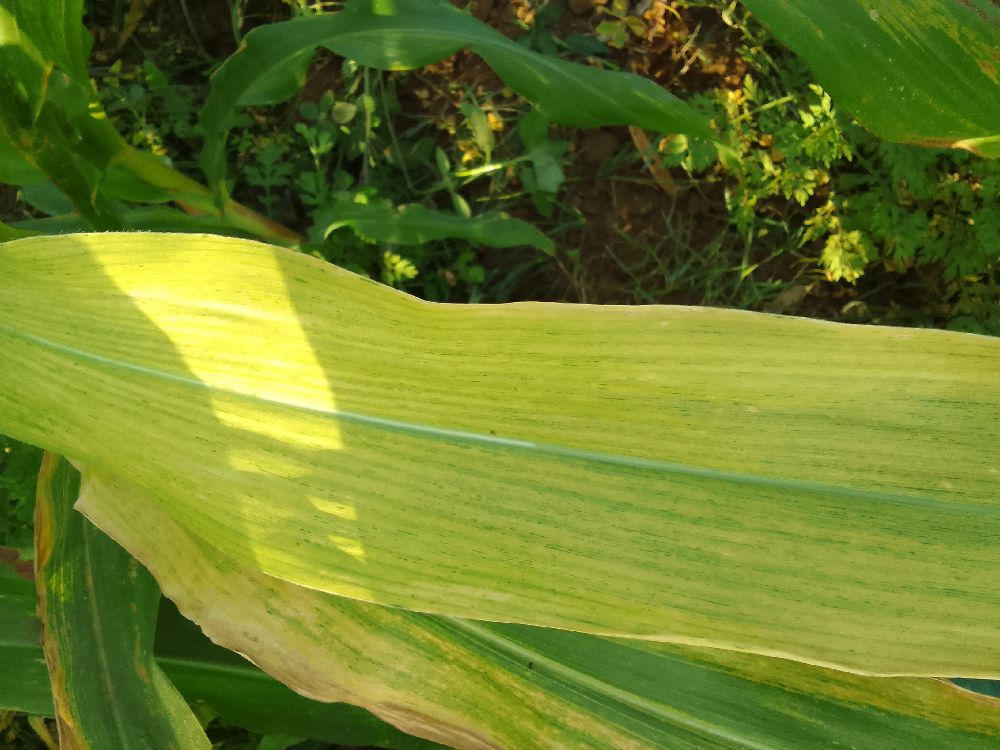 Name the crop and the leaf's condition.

maize, maize lethal necrosis
